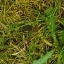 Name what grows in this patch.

structured weed
